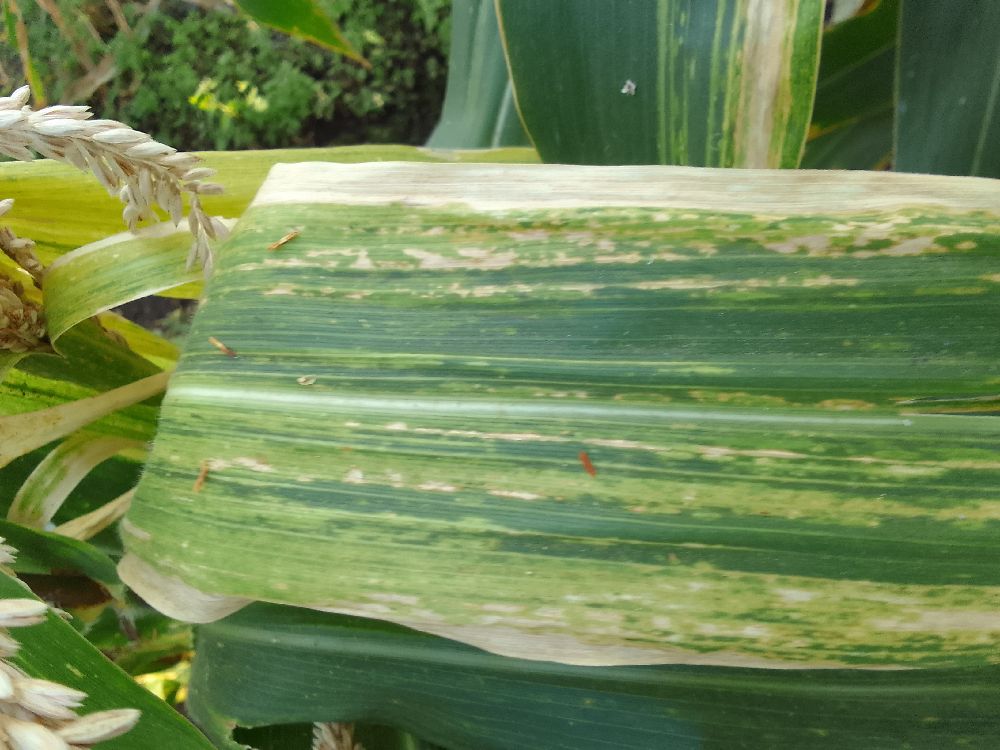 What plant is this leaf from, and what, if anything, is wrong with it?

maize, maize lethal necrosis
